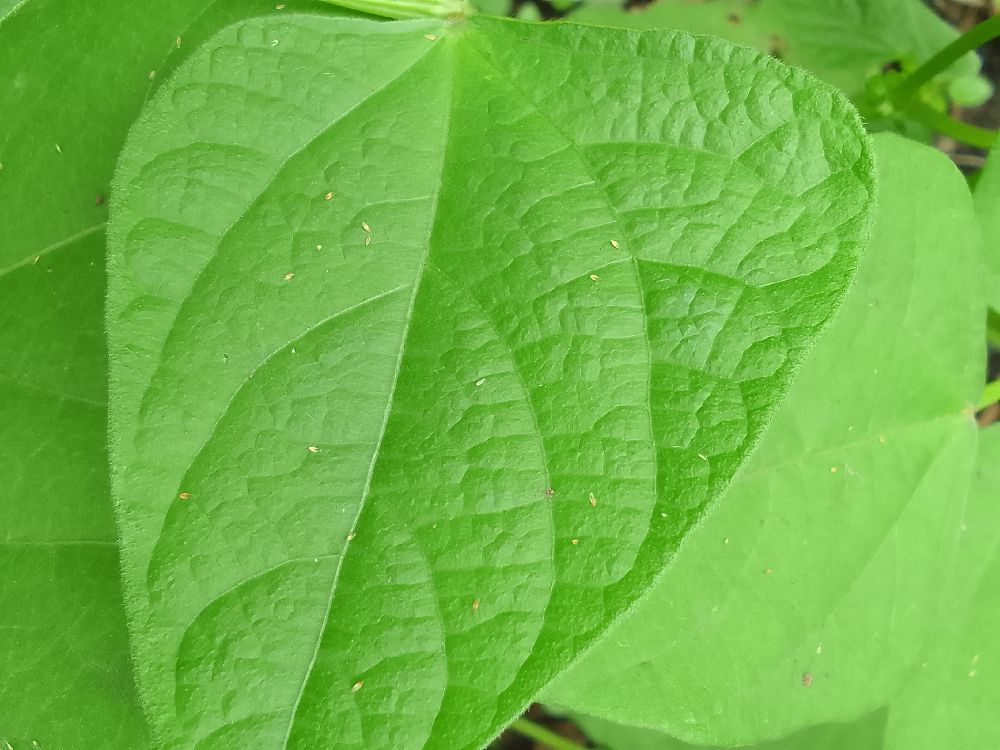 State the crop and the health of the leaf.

common bean, healthy
